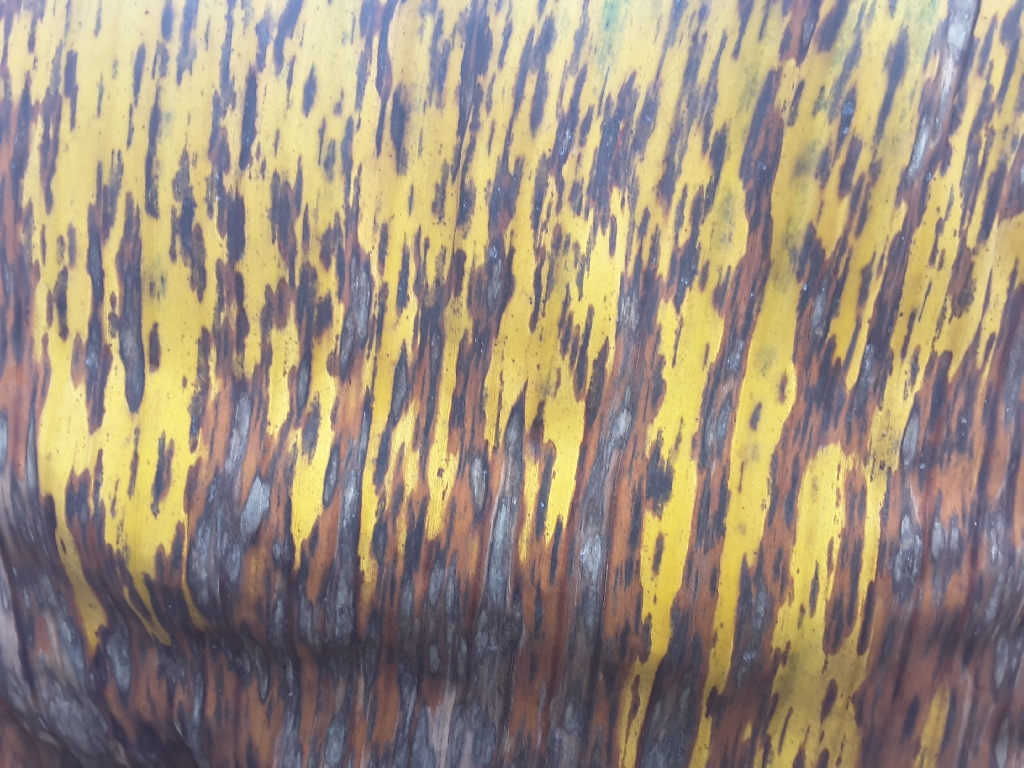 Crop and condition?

banana, black sigatoka
